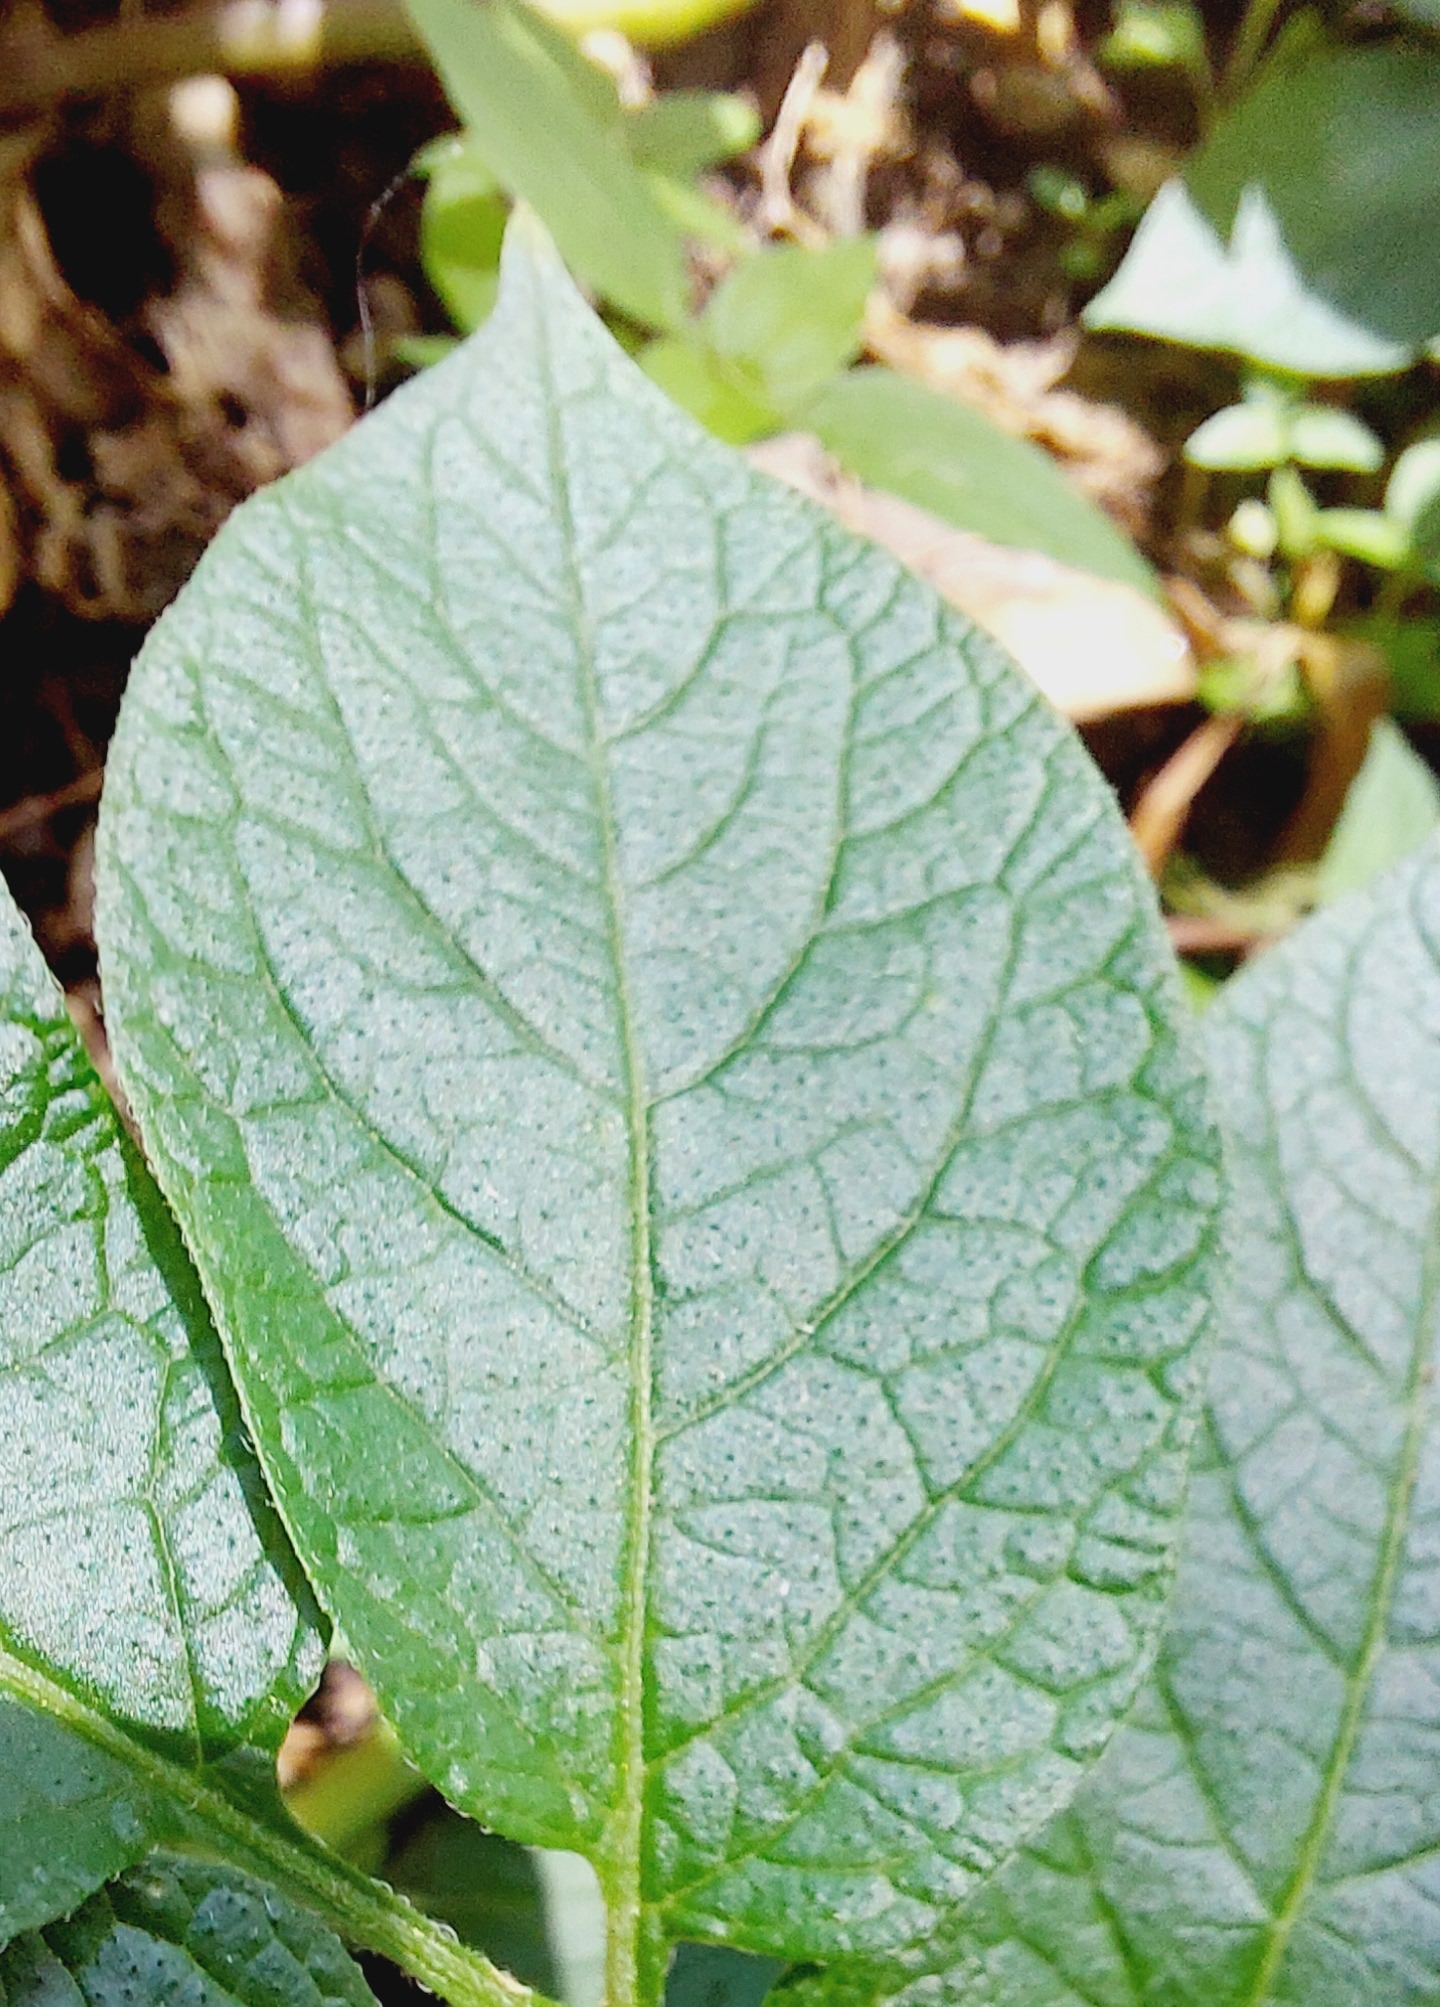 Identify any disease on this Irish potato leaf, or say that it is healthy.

healthy
